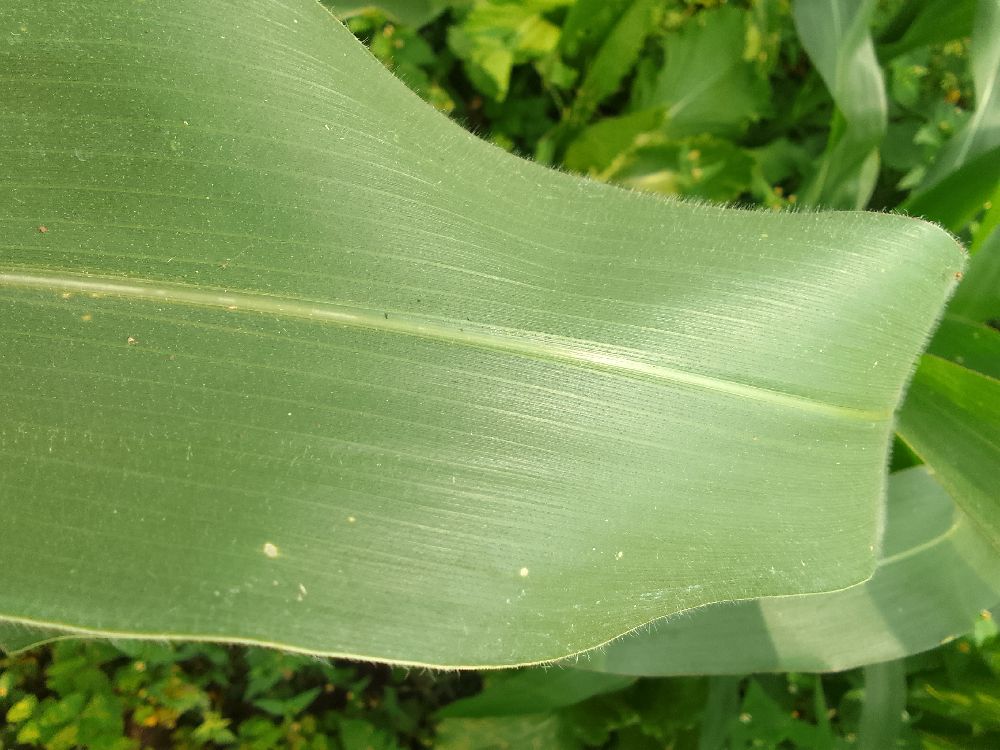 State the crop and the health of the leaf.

maize, healthy
